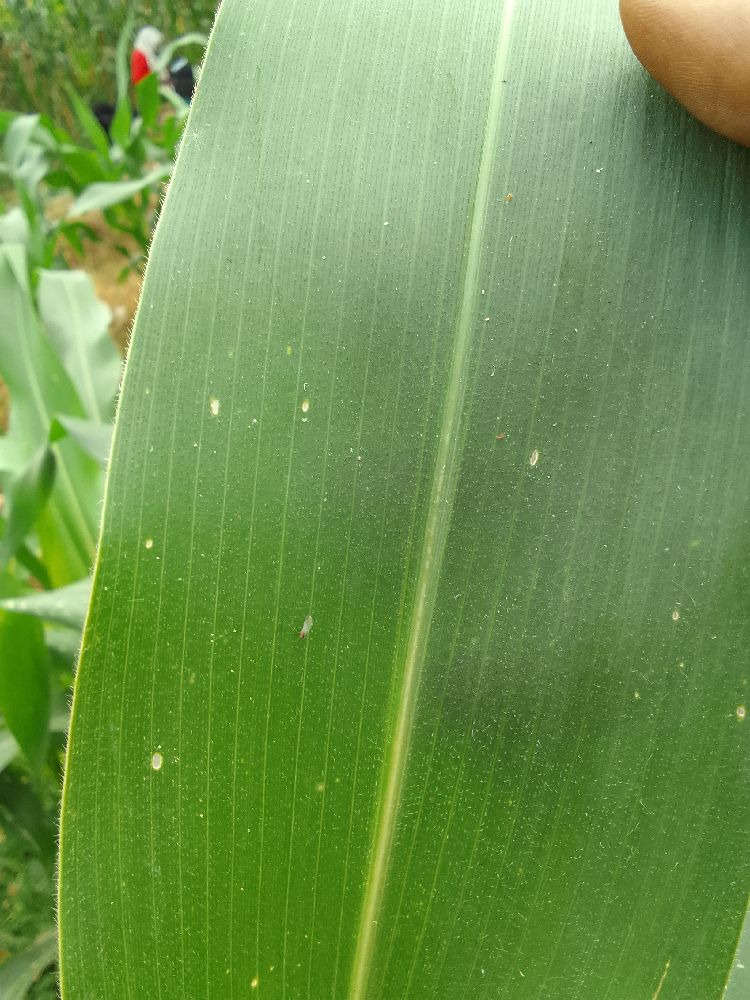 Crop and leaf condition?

maize, healthy
